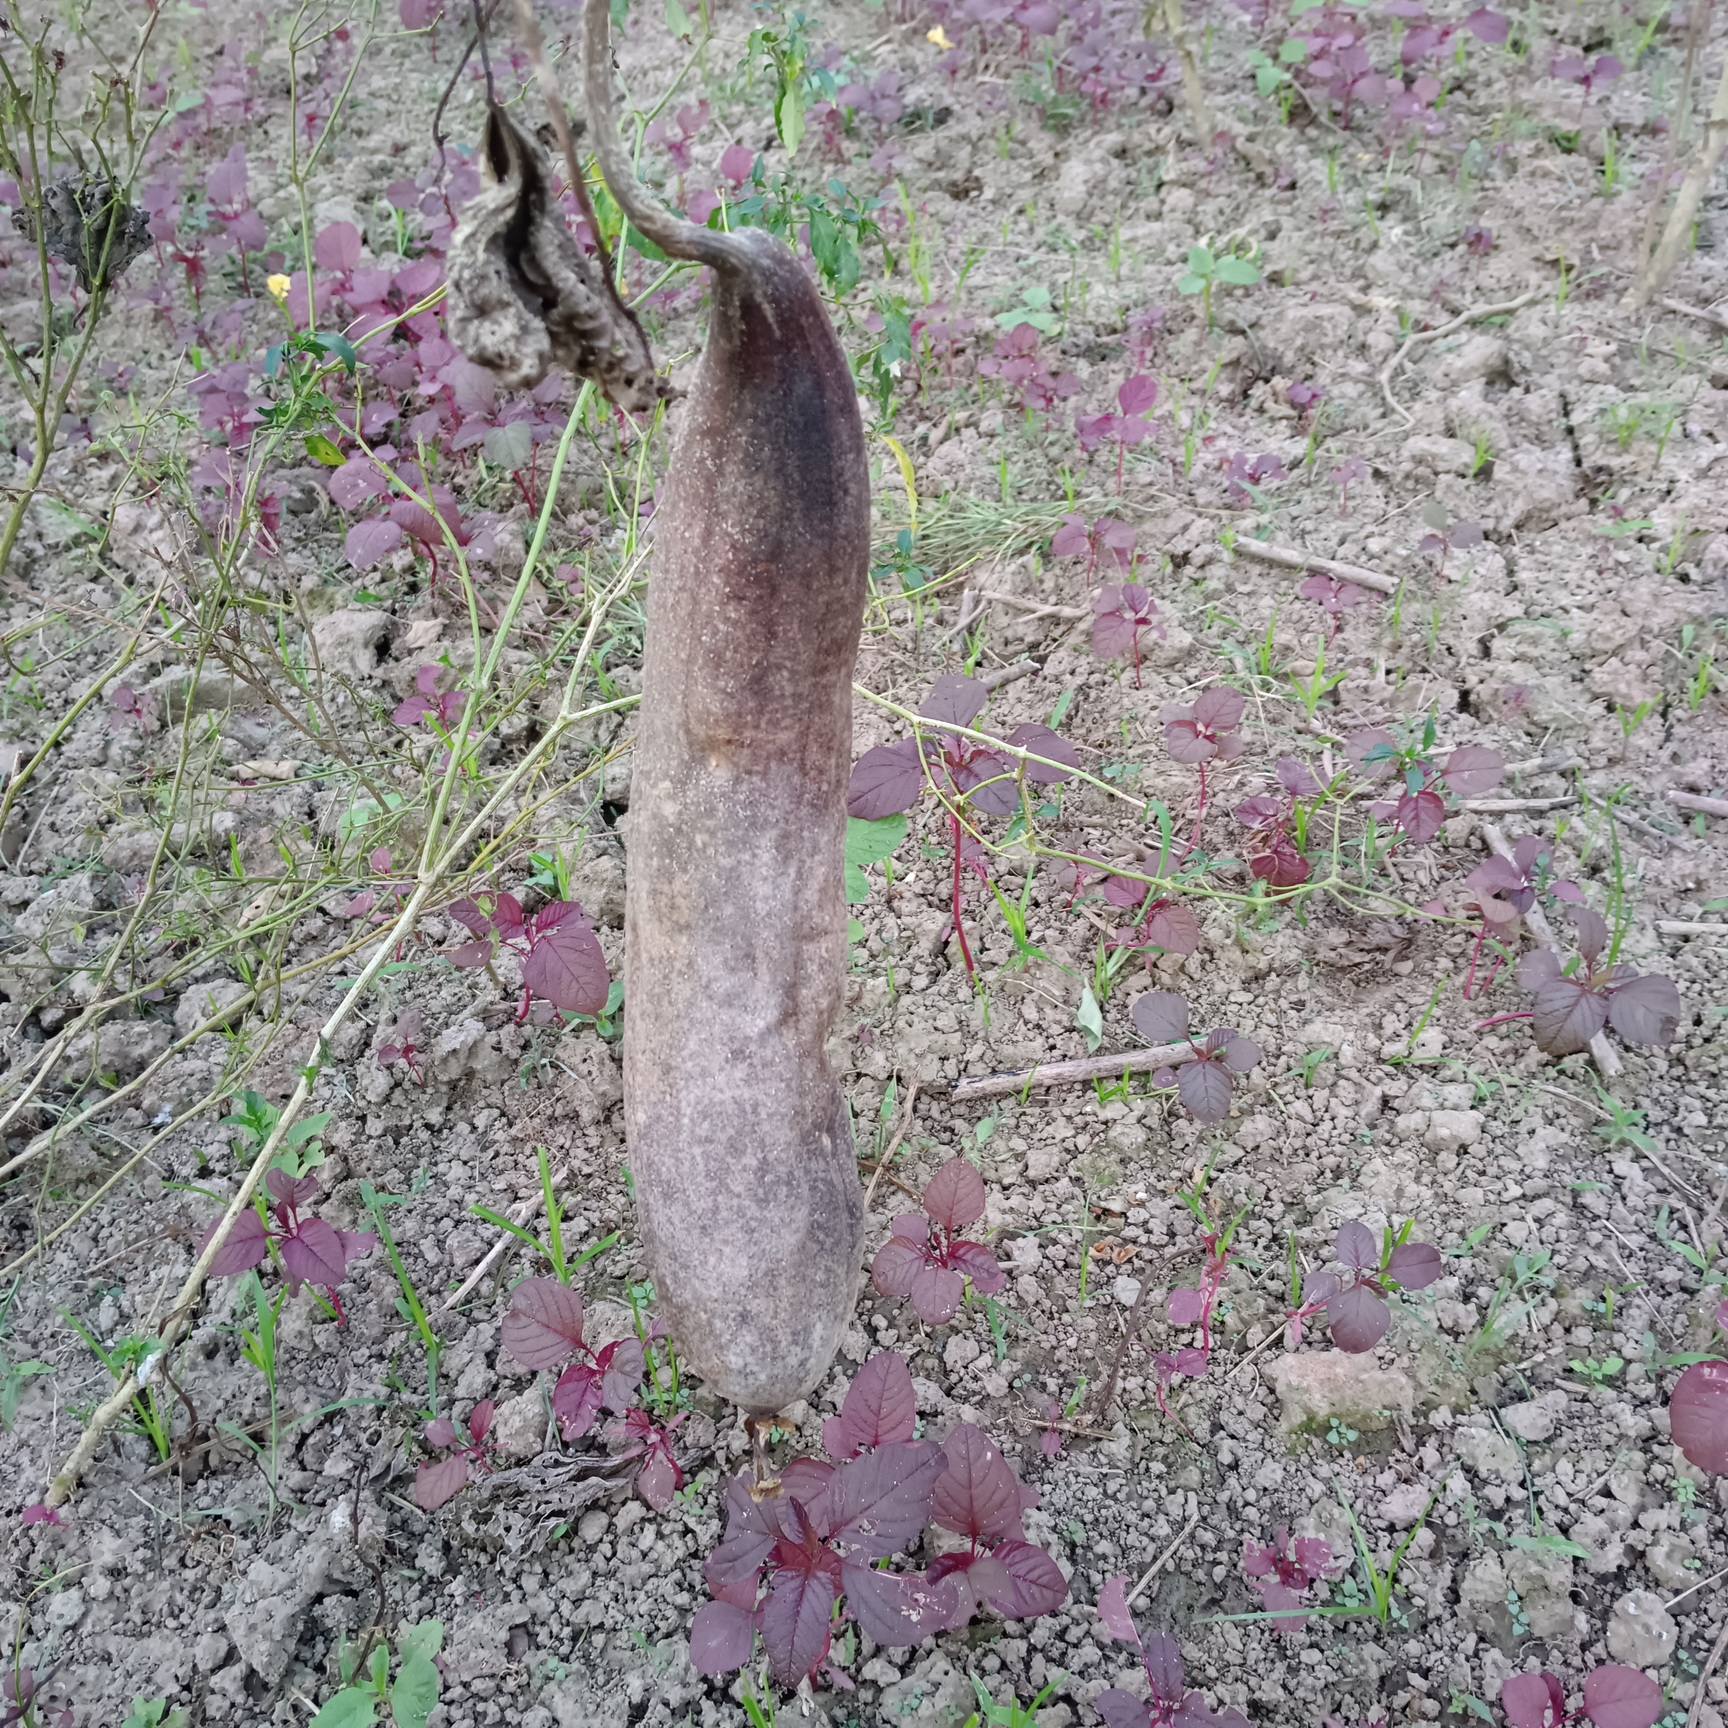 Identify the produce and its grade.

luffa, faulty
